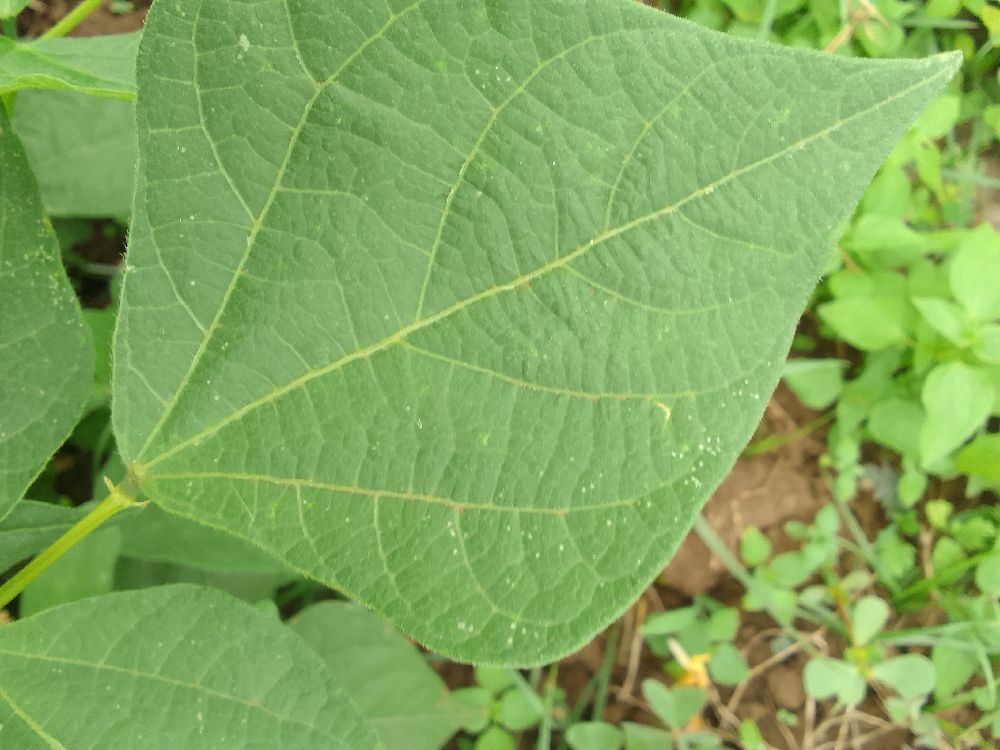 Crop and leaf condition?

common bean, healthy
